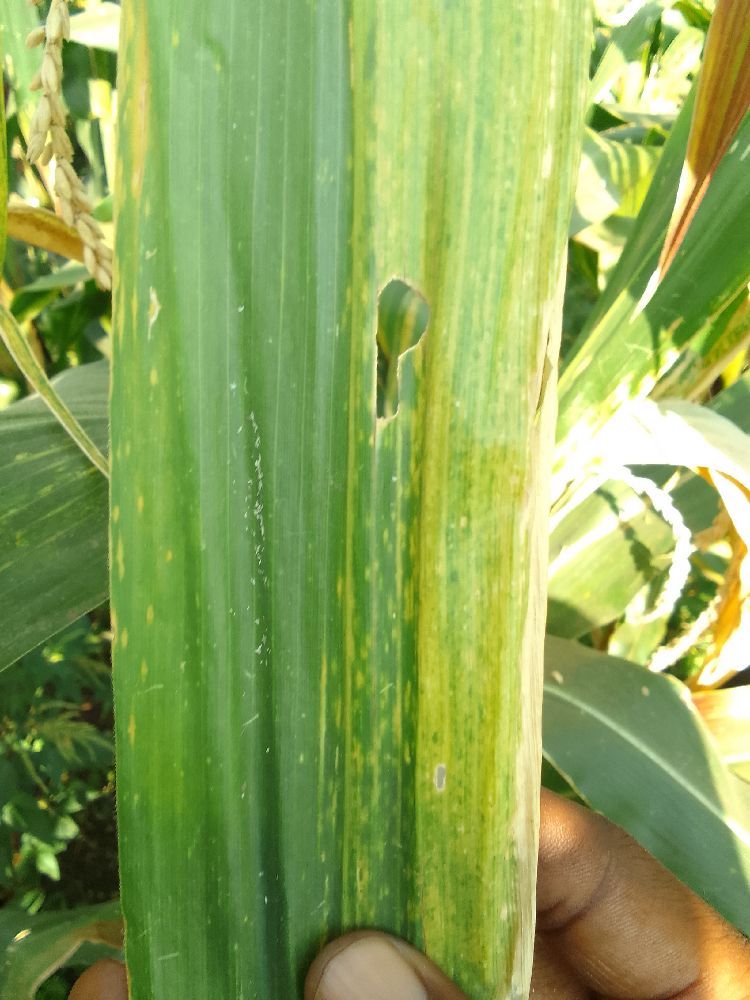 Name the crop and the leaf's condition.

maize, maize lethal necrosis
